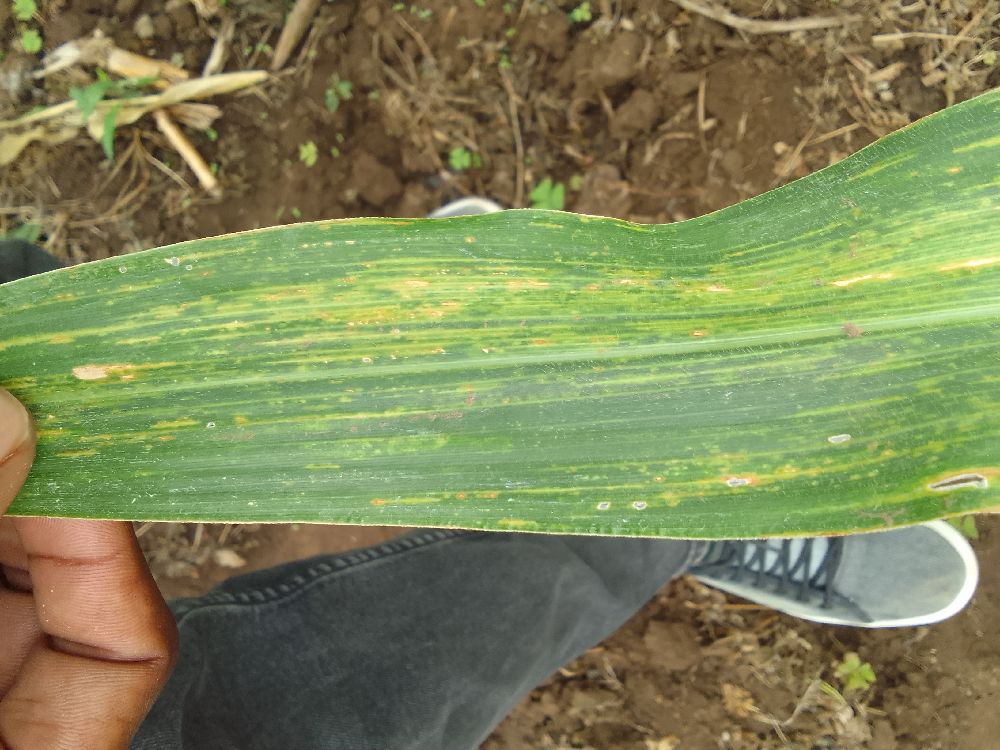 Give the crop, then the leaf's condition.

maize, maize lethal necrosis
